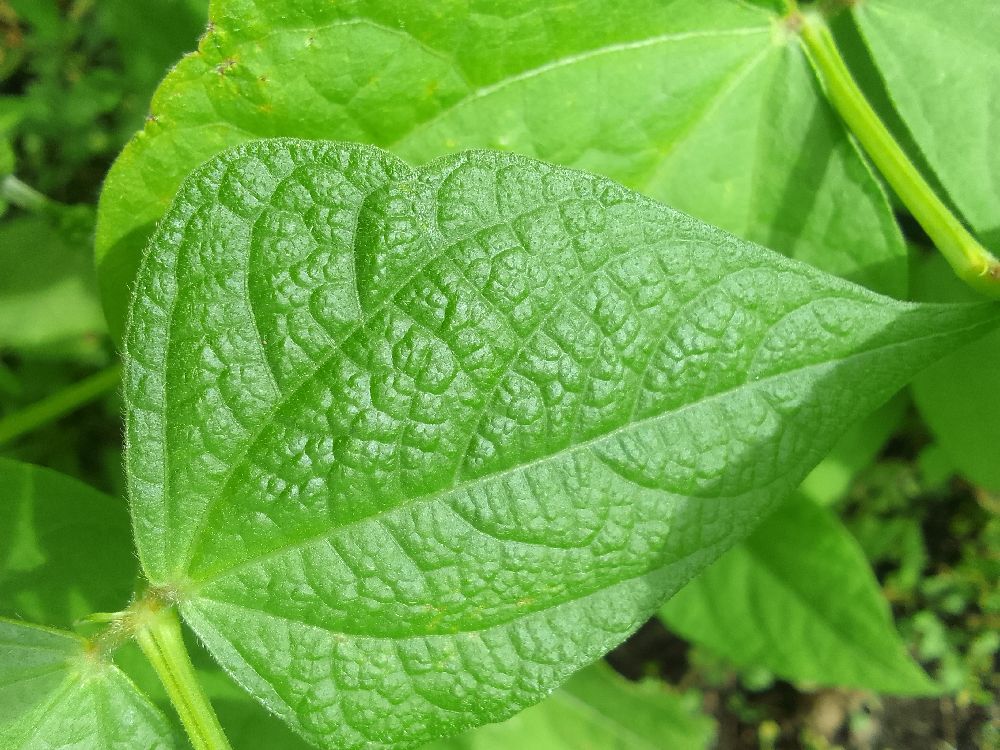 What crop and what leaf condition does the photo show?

common bean, healthy
